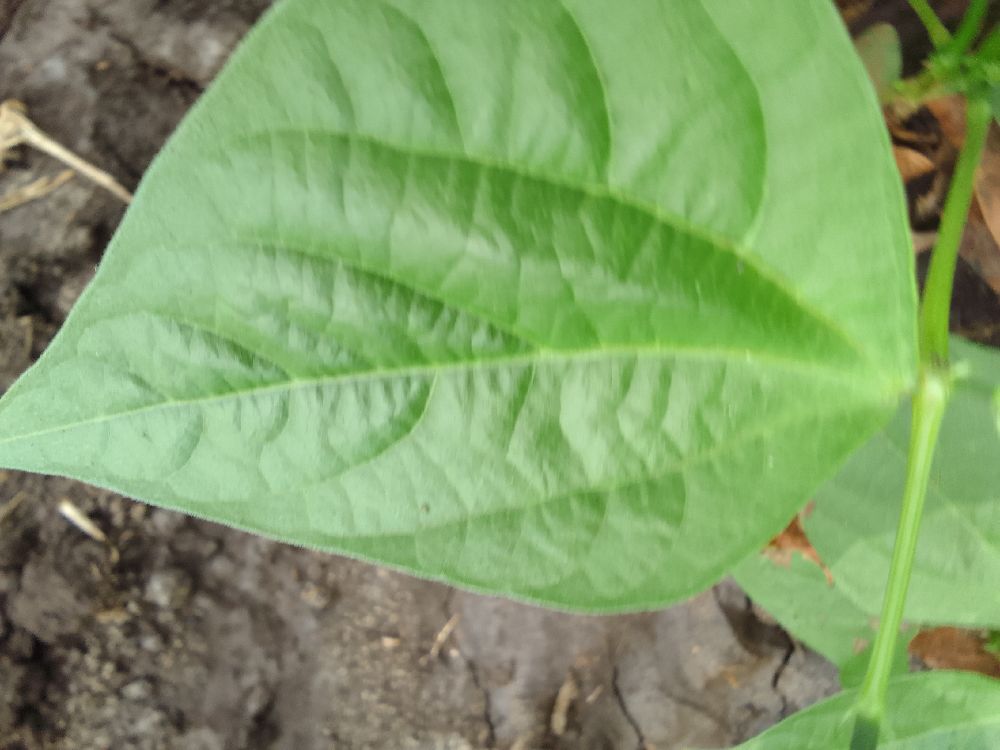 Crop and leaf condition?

common bean, healthy
